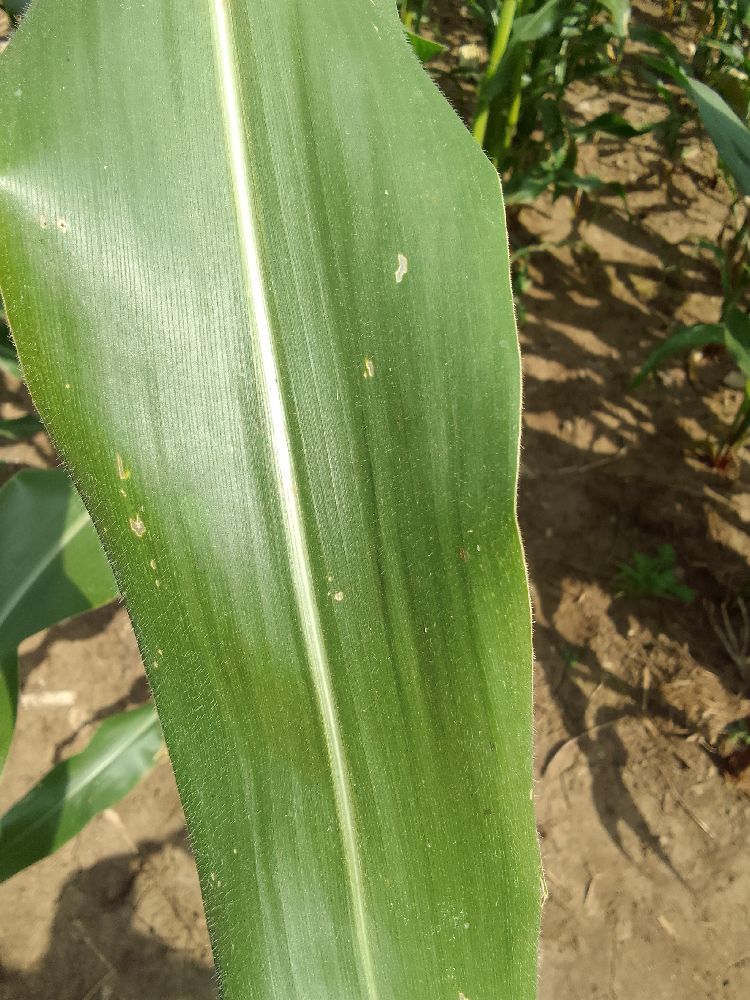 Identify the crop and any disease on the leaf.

maize, healthy
